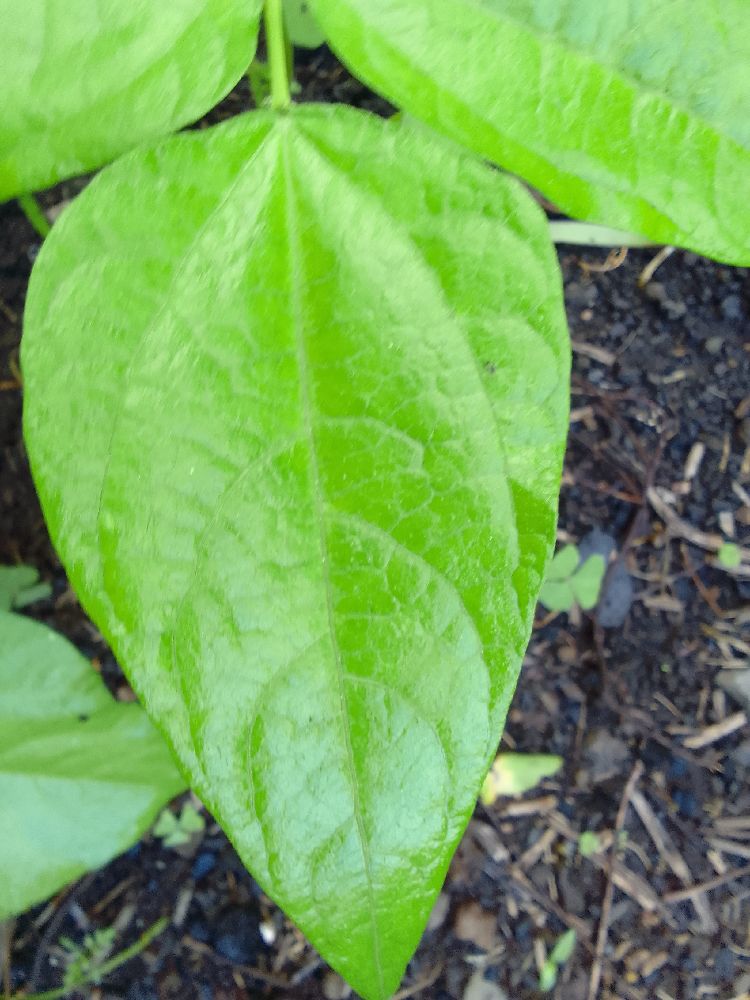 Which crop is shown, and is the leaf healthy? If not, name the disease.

common bean, healthy
